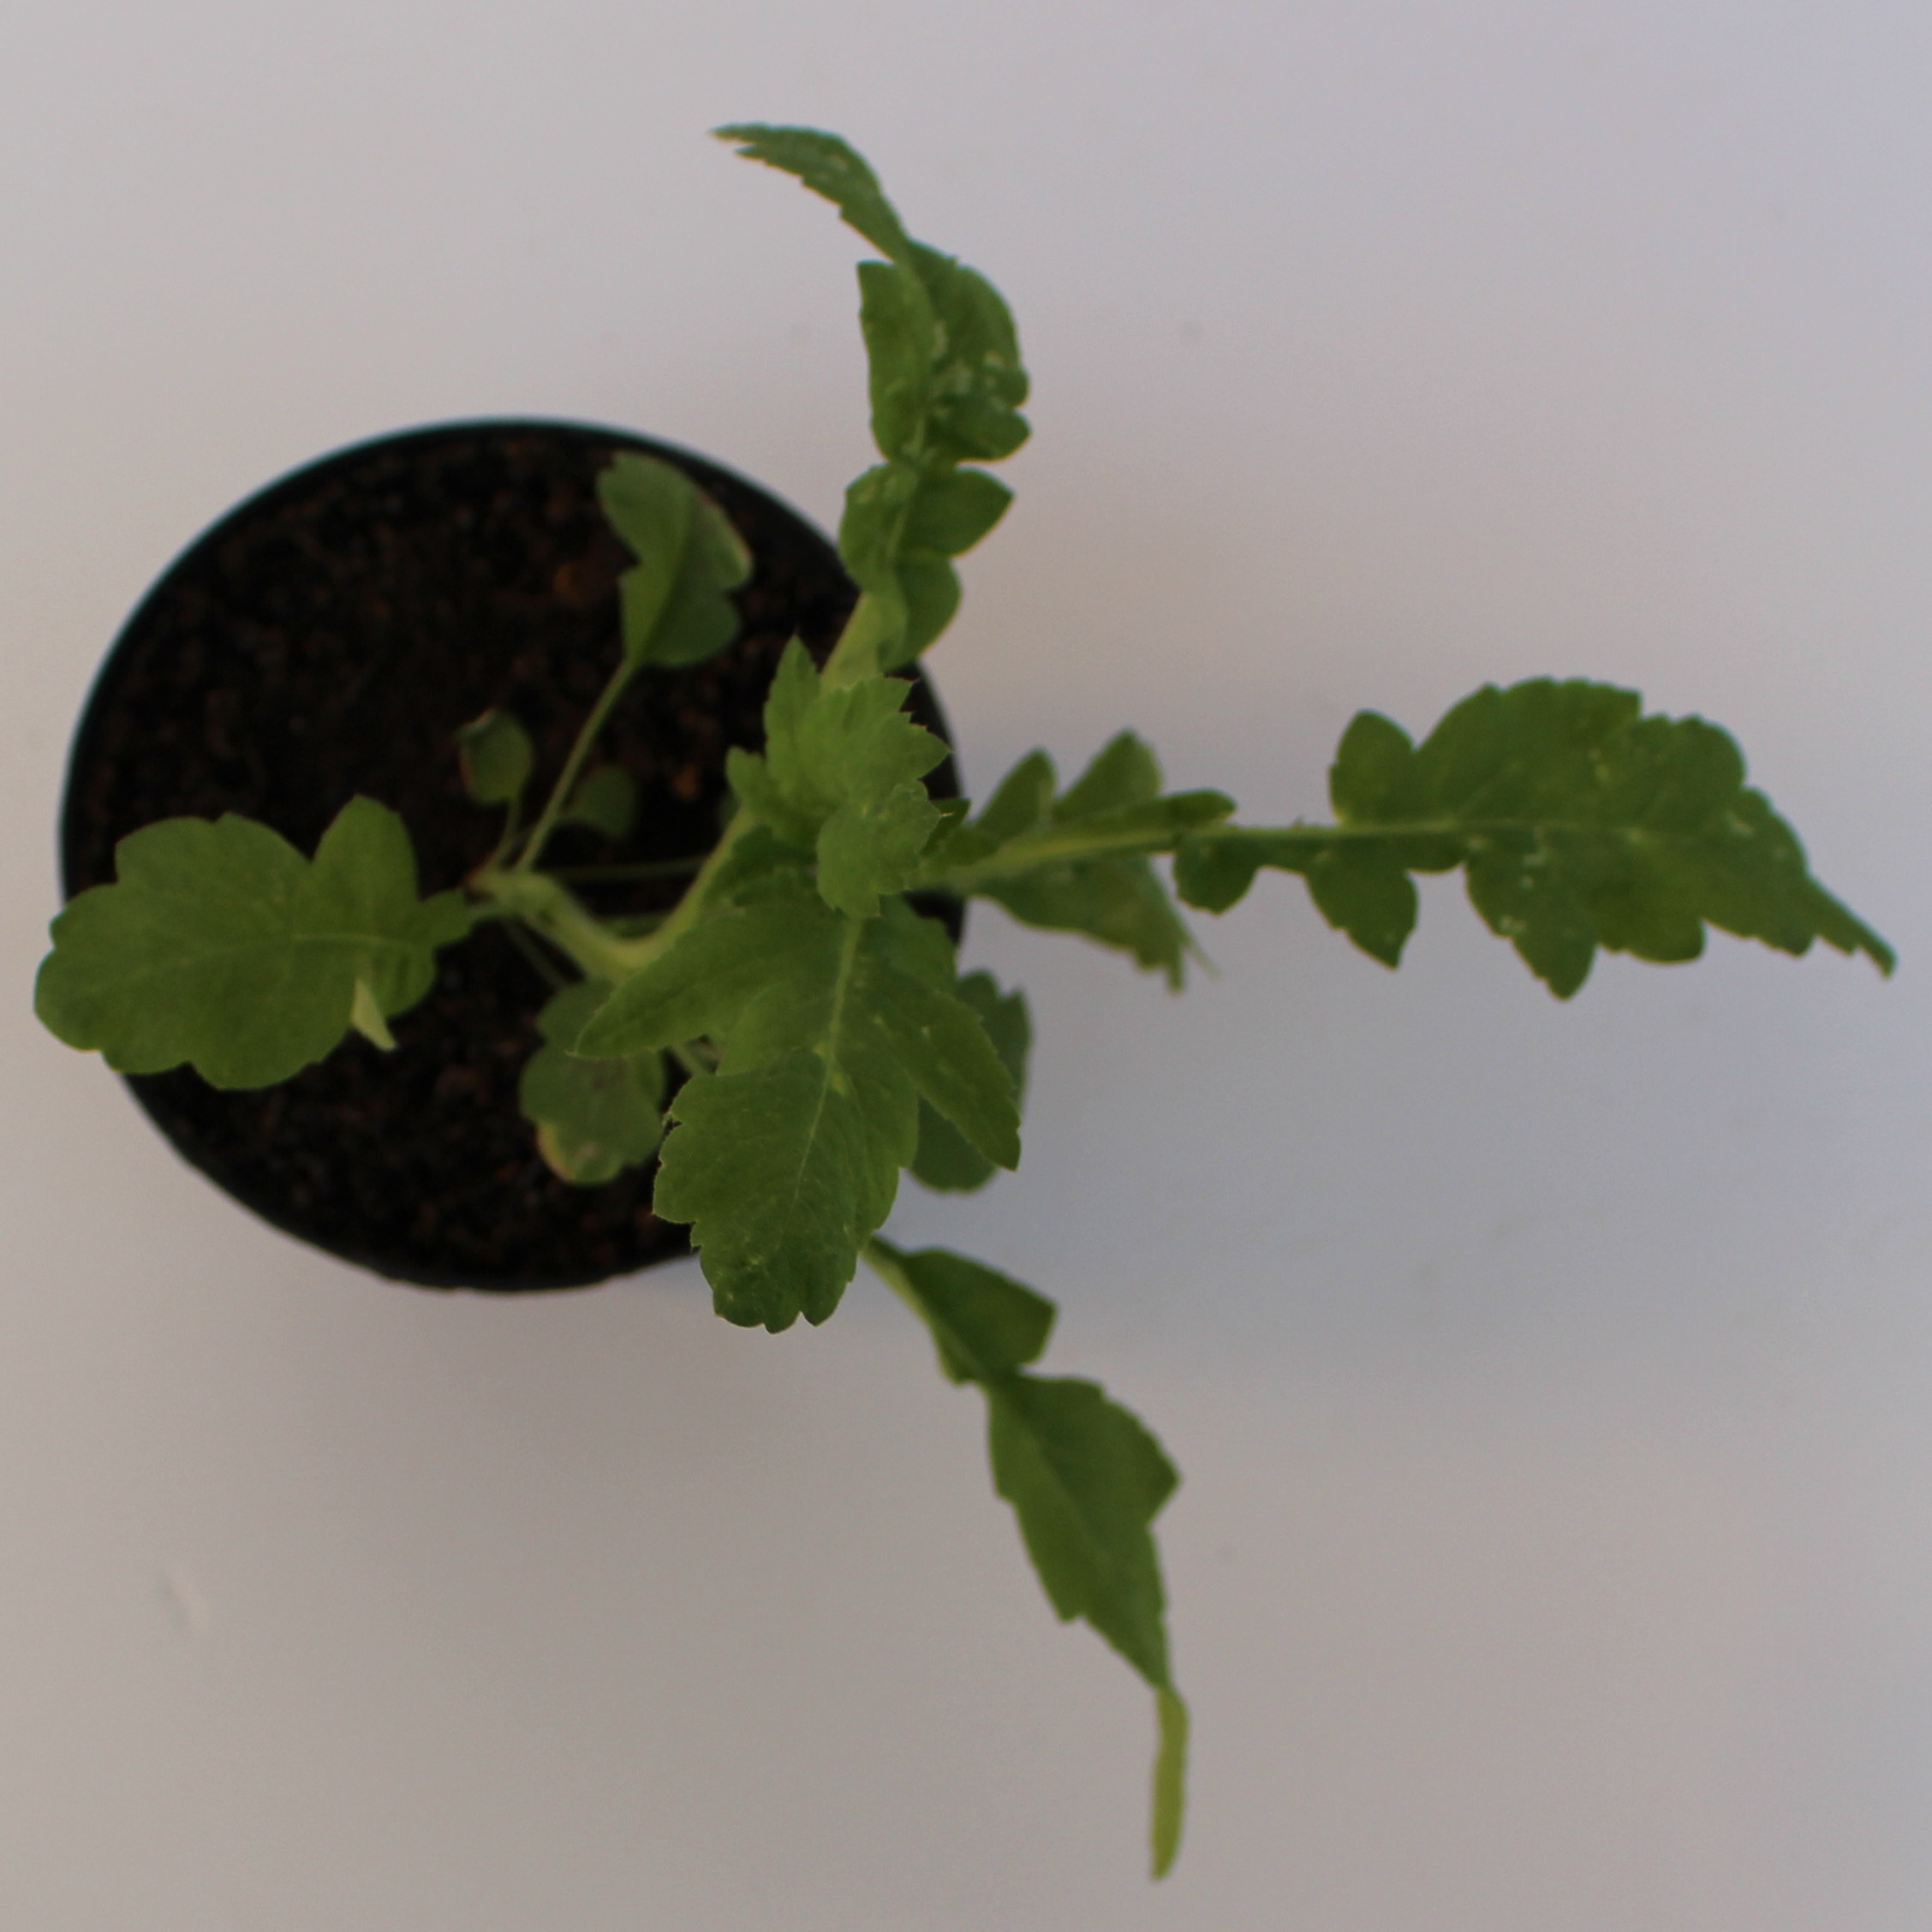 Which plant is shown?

Papaver rhoeas
